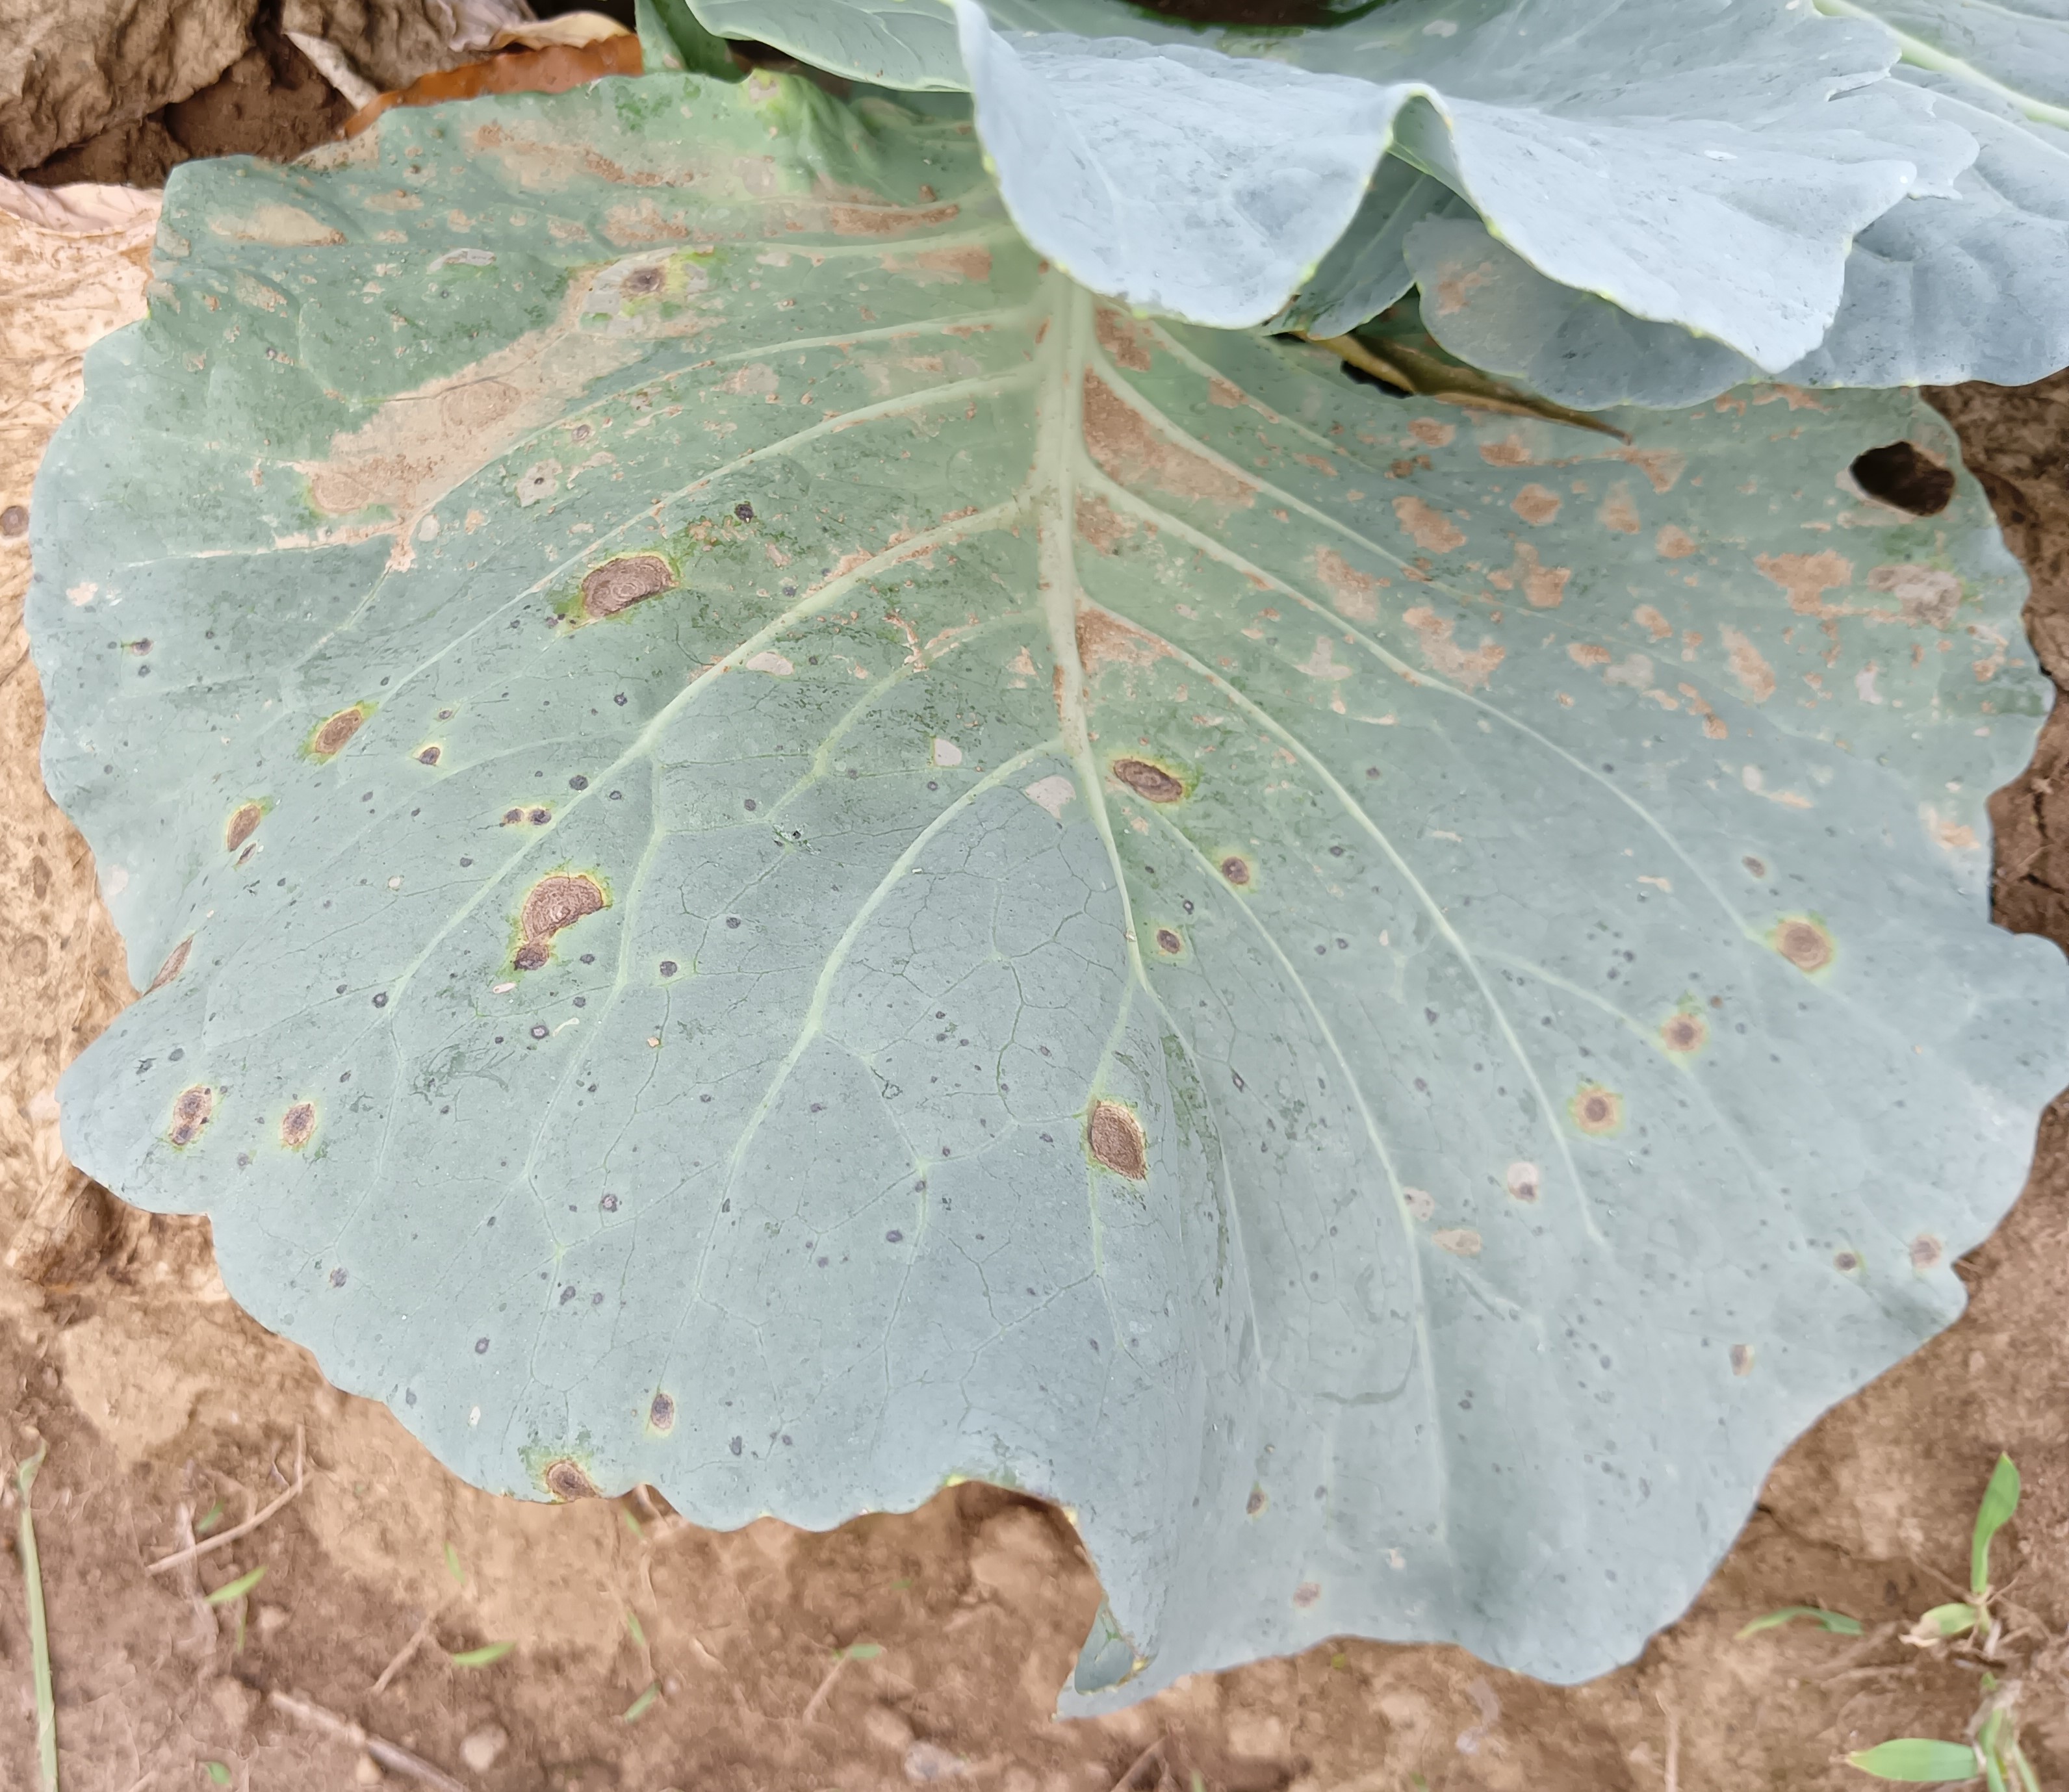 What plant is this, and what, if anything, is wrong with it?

cabbage, alternaria
